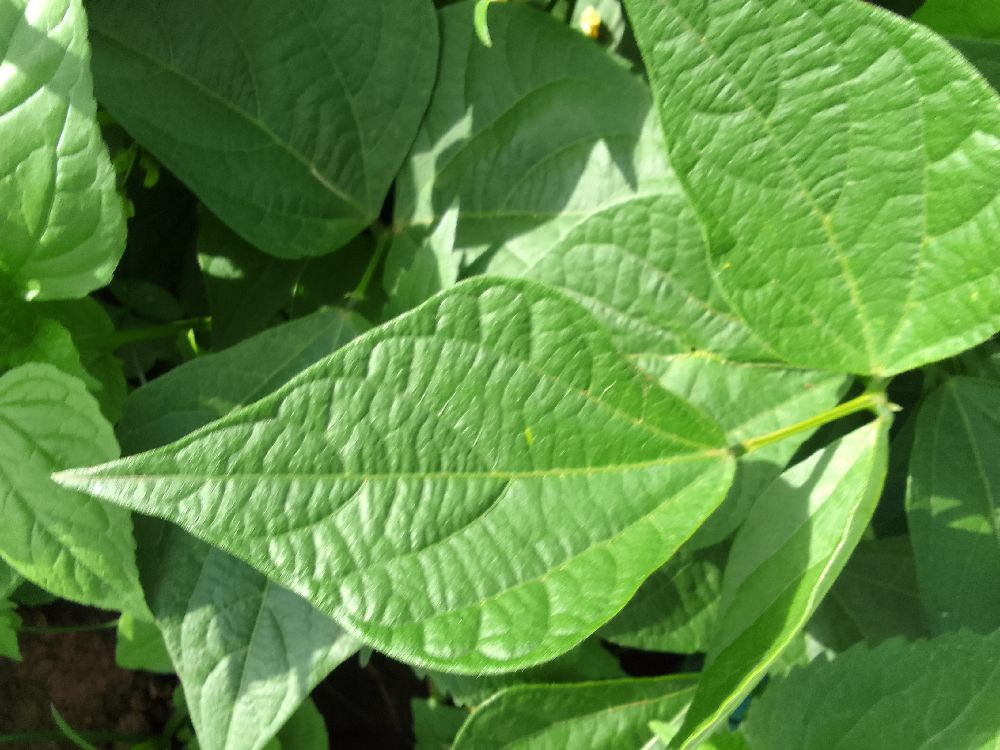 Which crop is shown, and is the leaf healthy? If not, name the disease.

common bean, healthy
